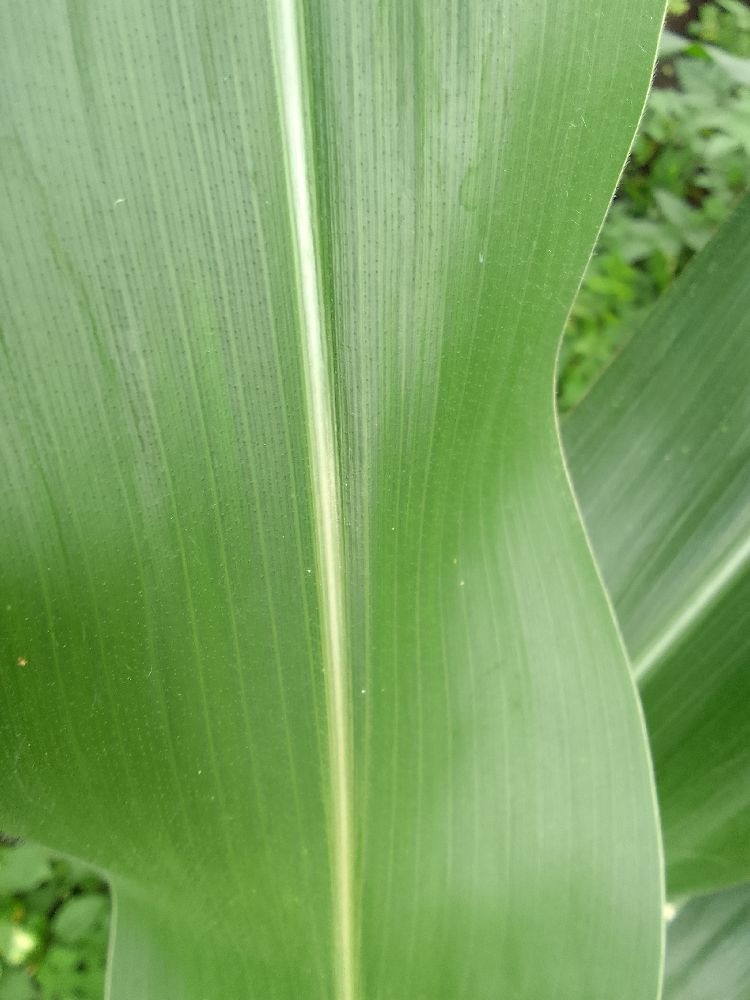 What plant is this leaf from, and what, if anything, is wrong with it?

maize, healthy
